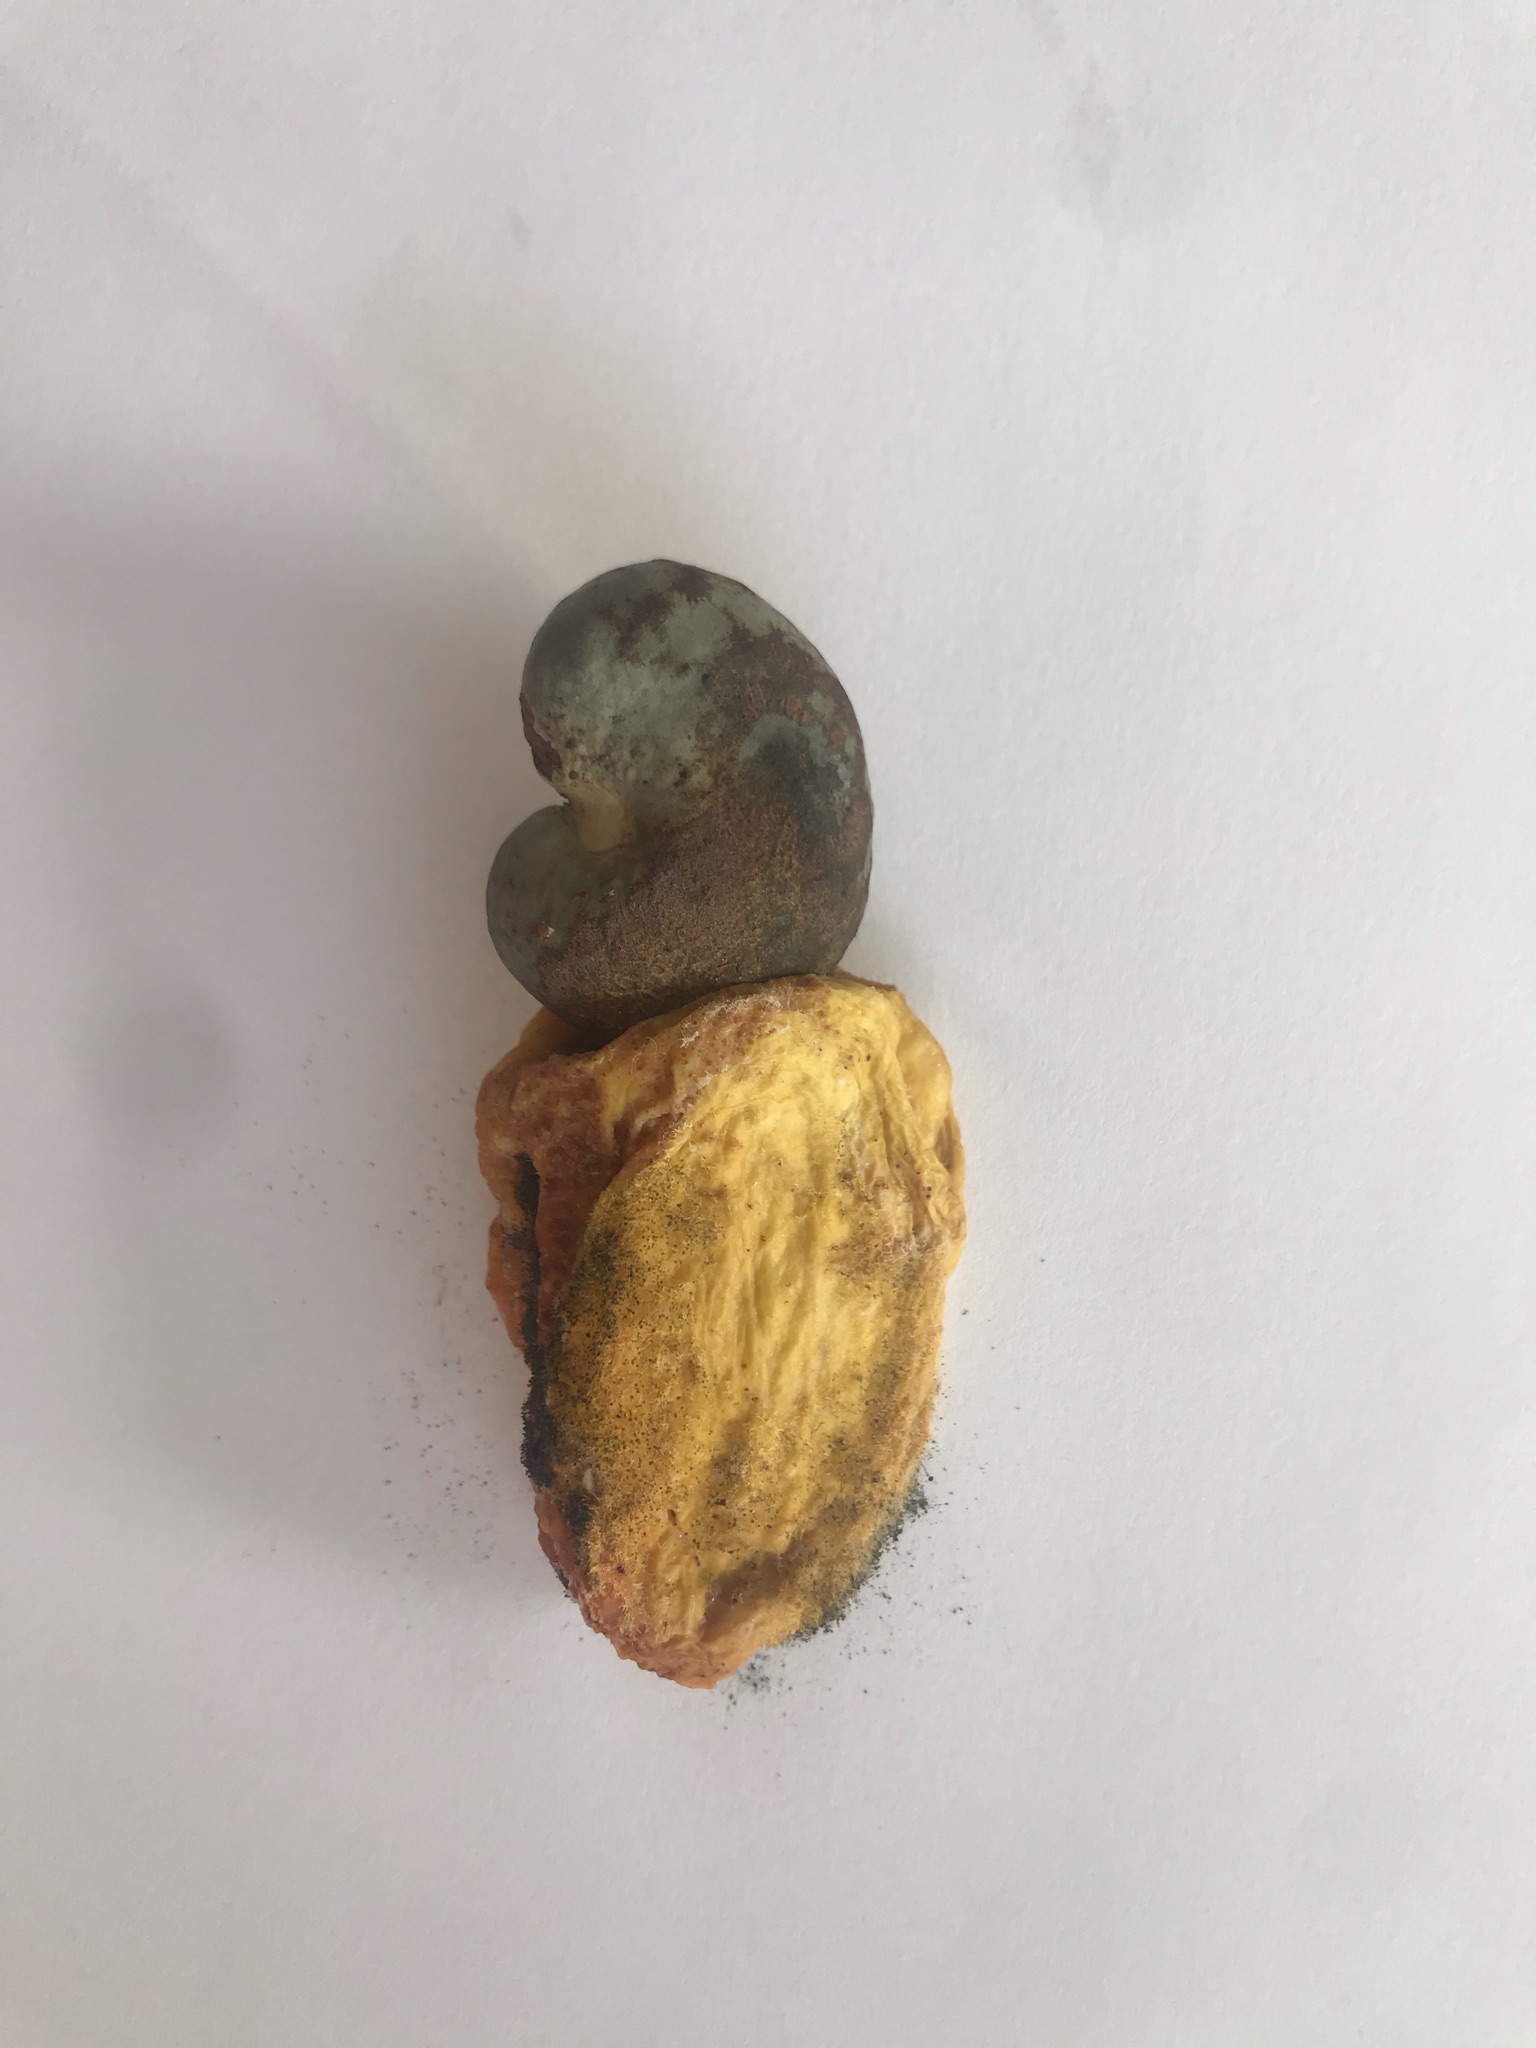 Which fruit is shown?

caju amarelo
